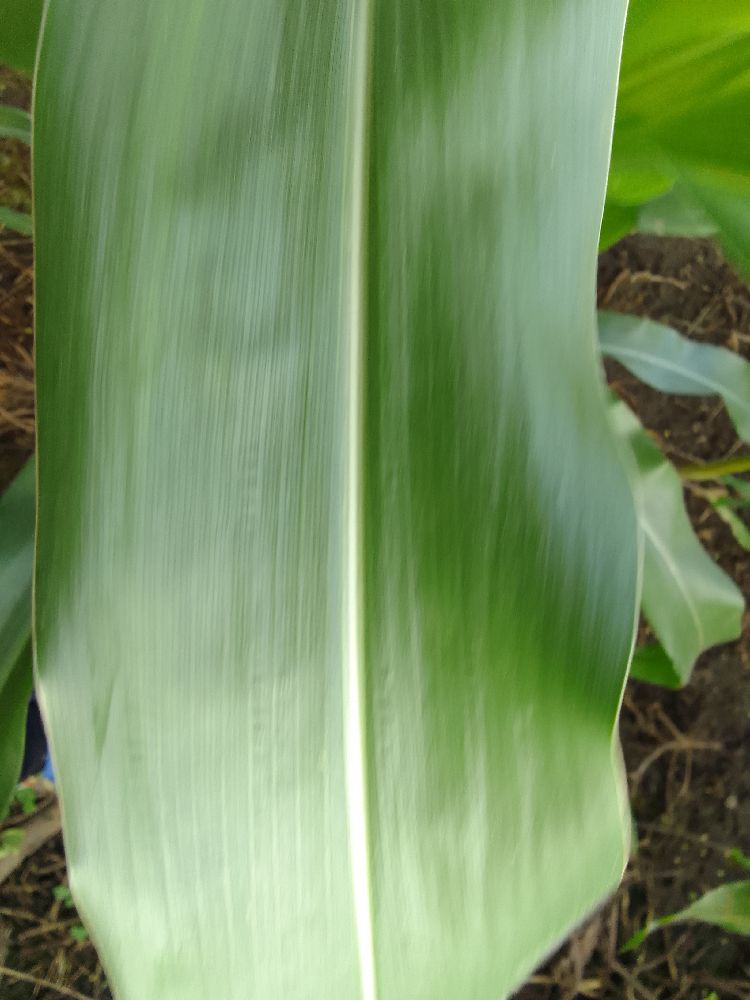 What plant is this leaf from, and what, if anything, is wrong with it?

maize, healthy
